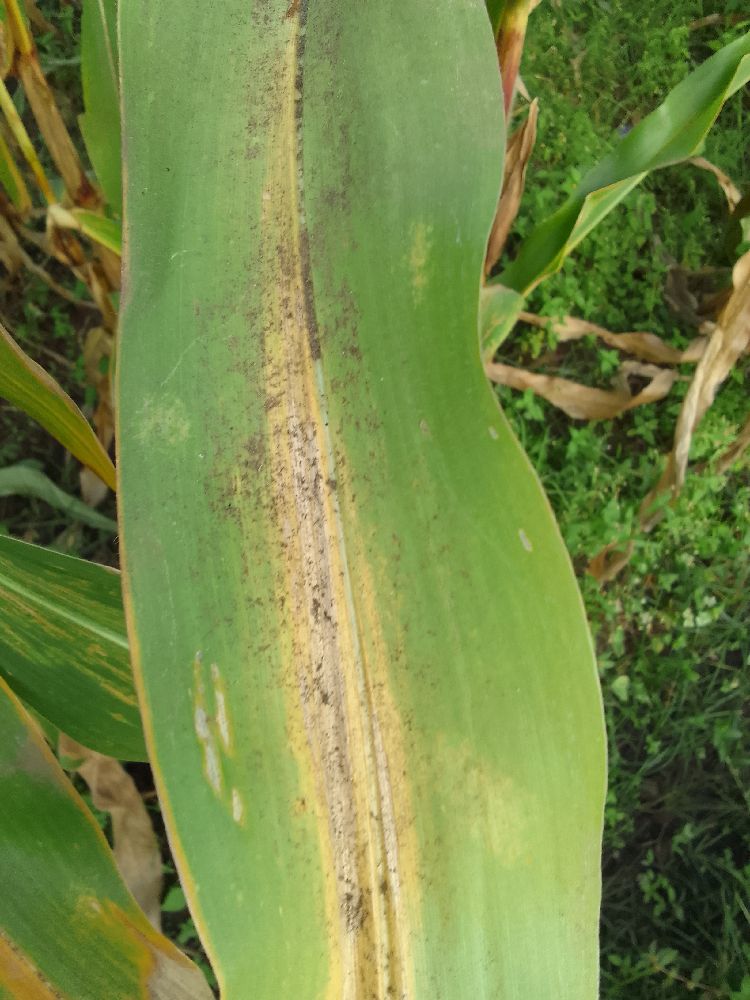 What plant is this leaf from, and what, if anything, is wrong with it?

maize, maize lethal necrosis
